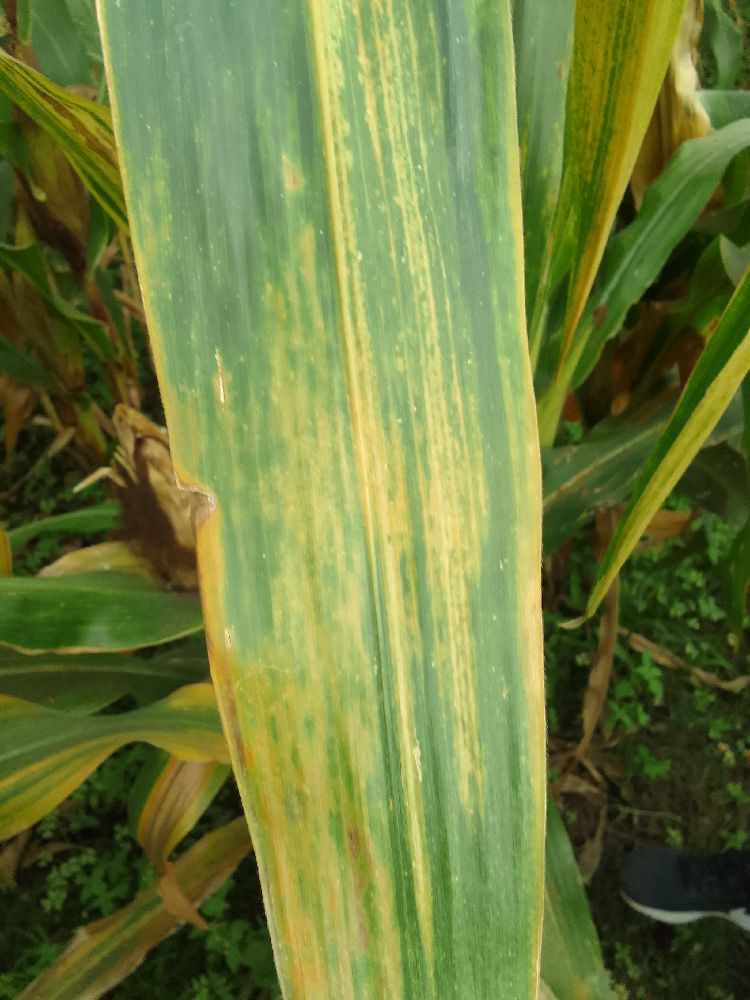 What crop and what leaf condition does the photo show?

maize, maize lethal necrosis
